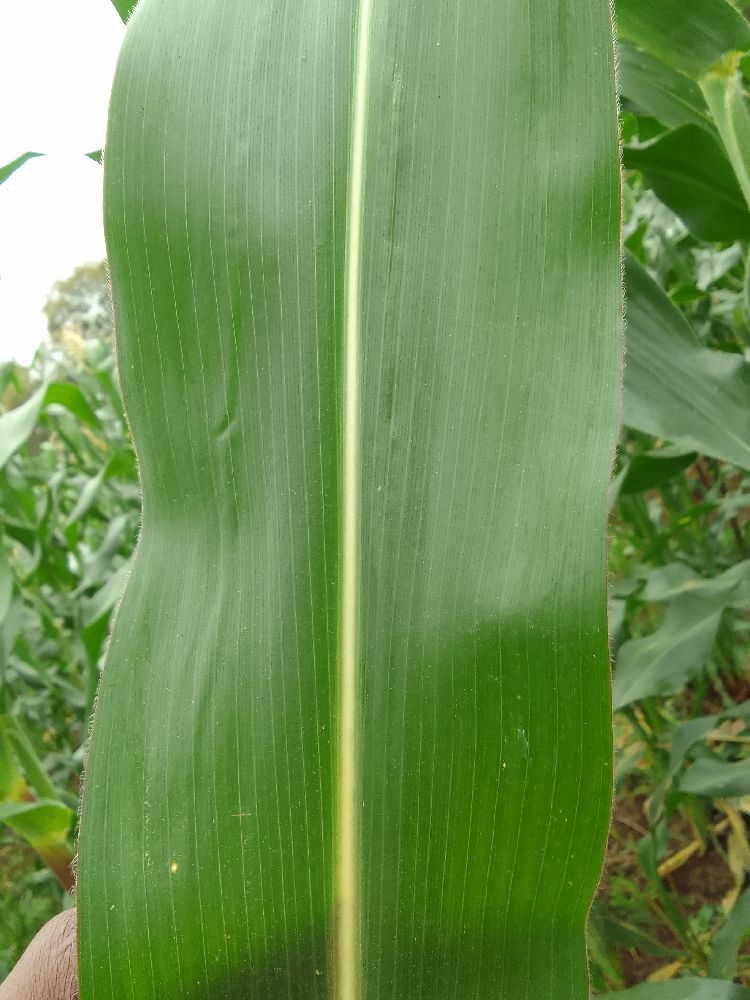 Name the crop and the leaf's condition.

maize, healthy
